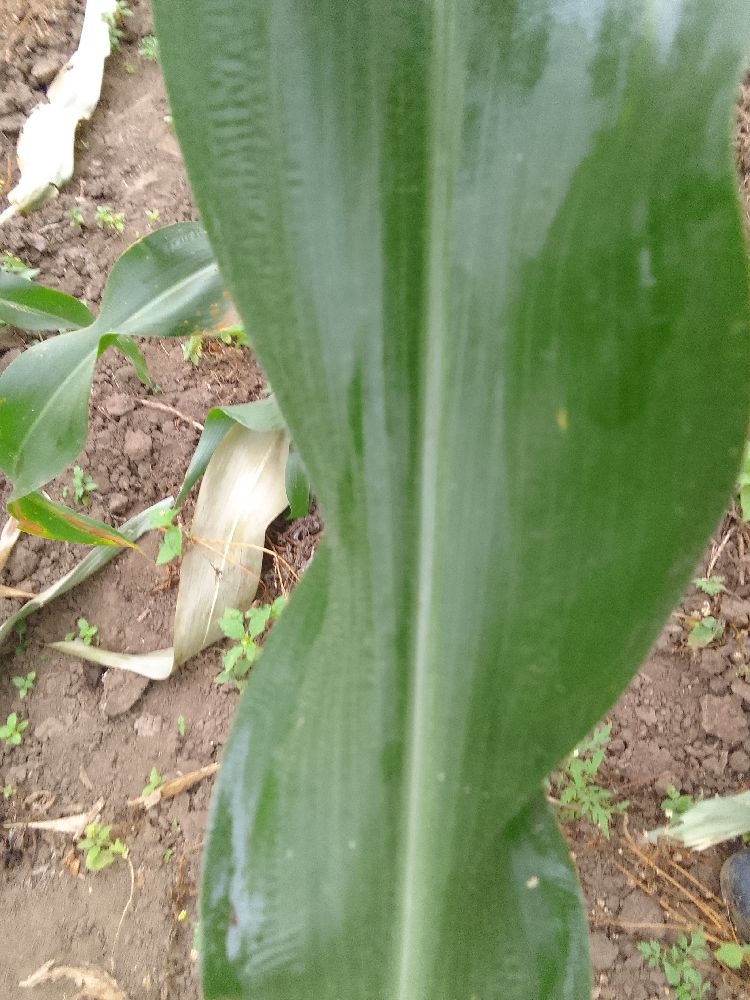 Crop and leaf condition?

maize, healthy
